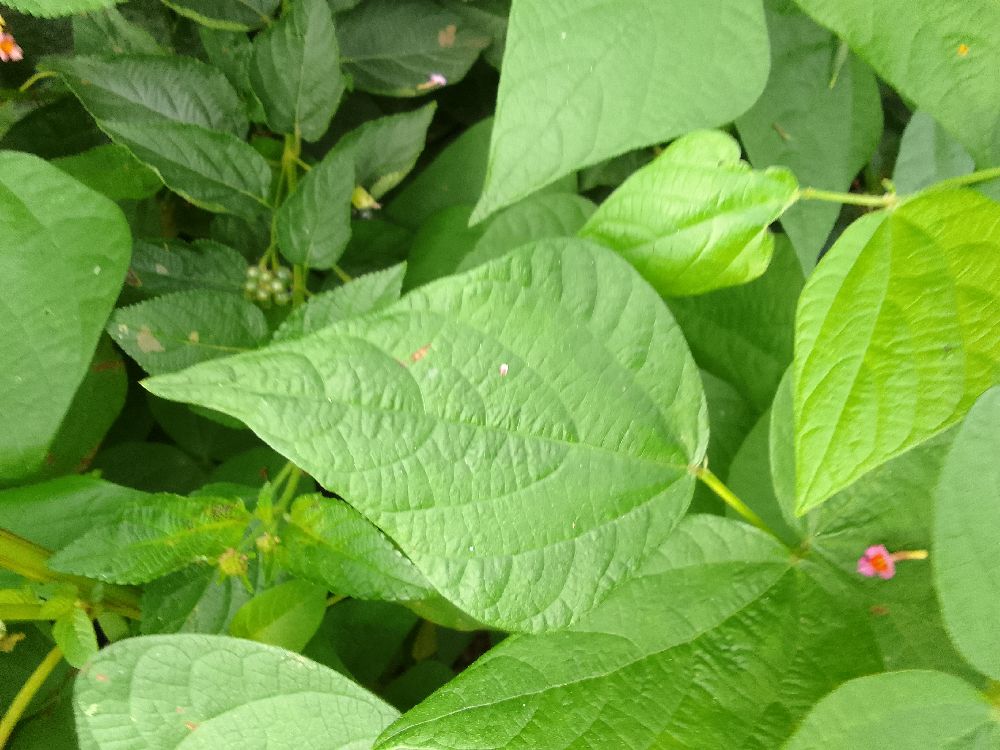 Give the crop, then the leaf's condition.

common bean, healthy
